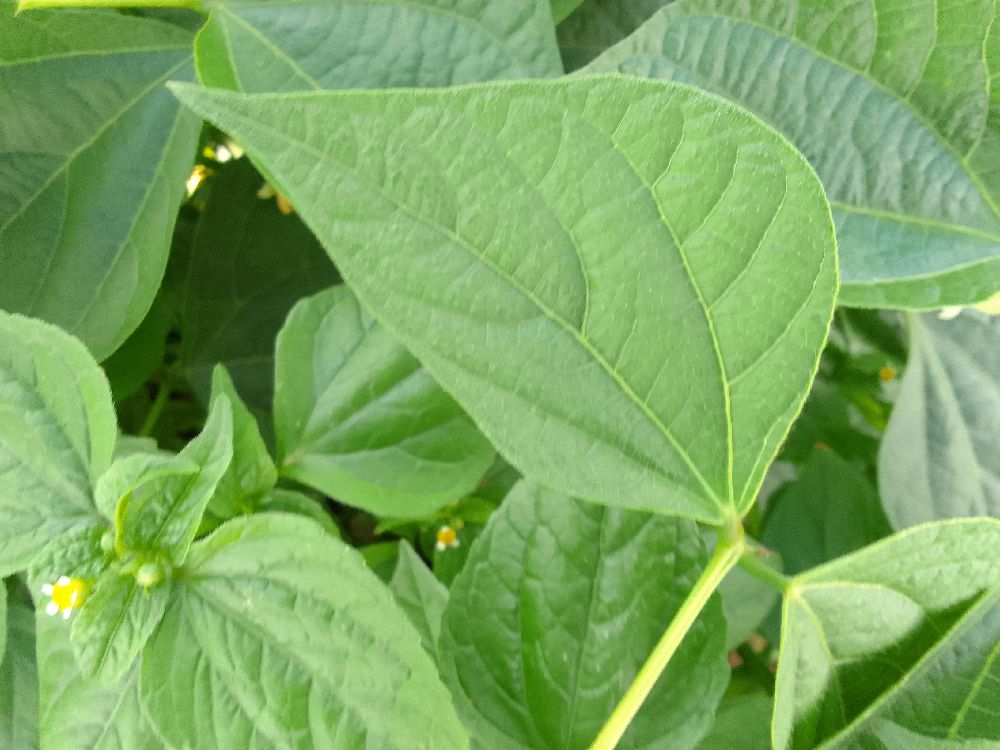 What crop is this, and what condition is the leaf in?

common bean, healthy
